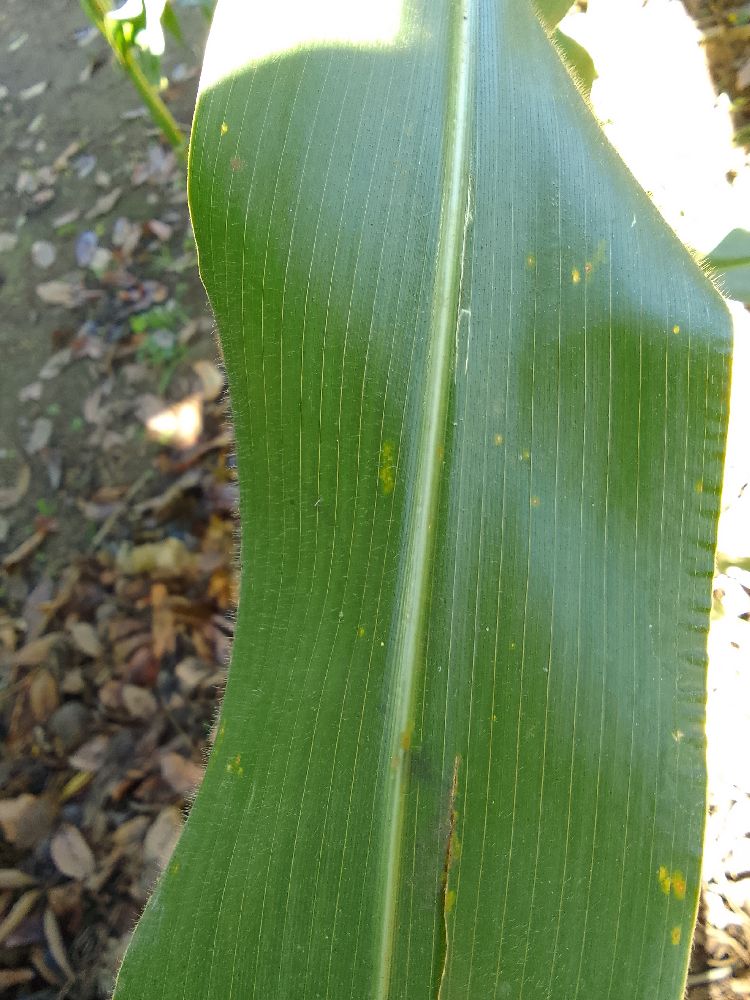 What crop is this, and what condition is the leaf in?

maize, healthy
